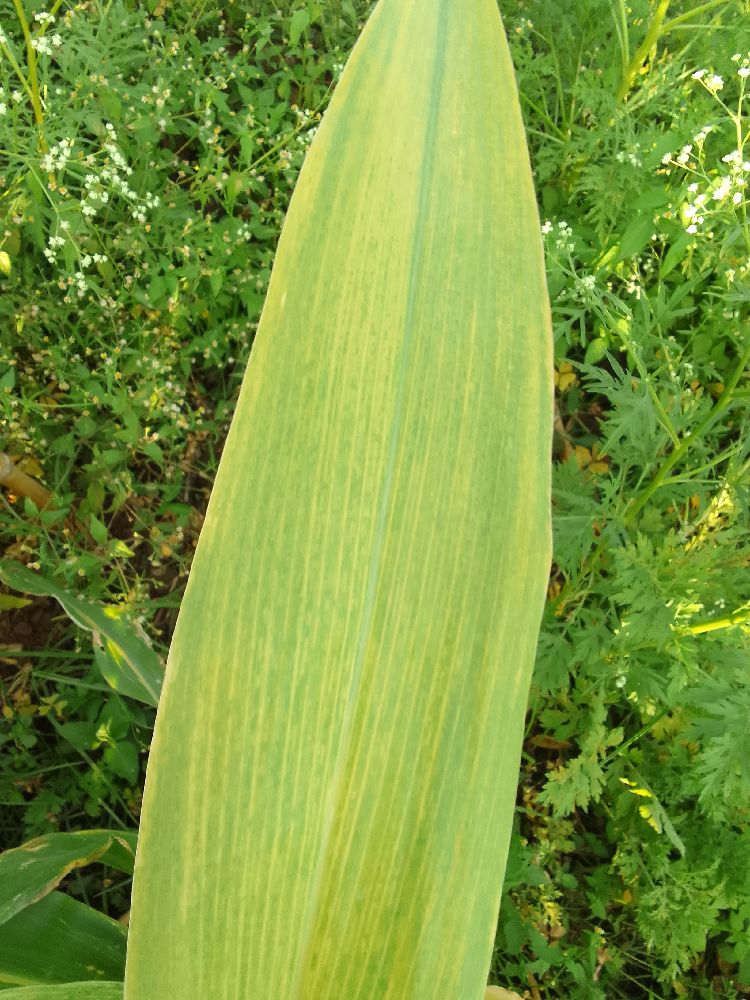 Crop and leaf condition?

maize, maize lethal necrosis
